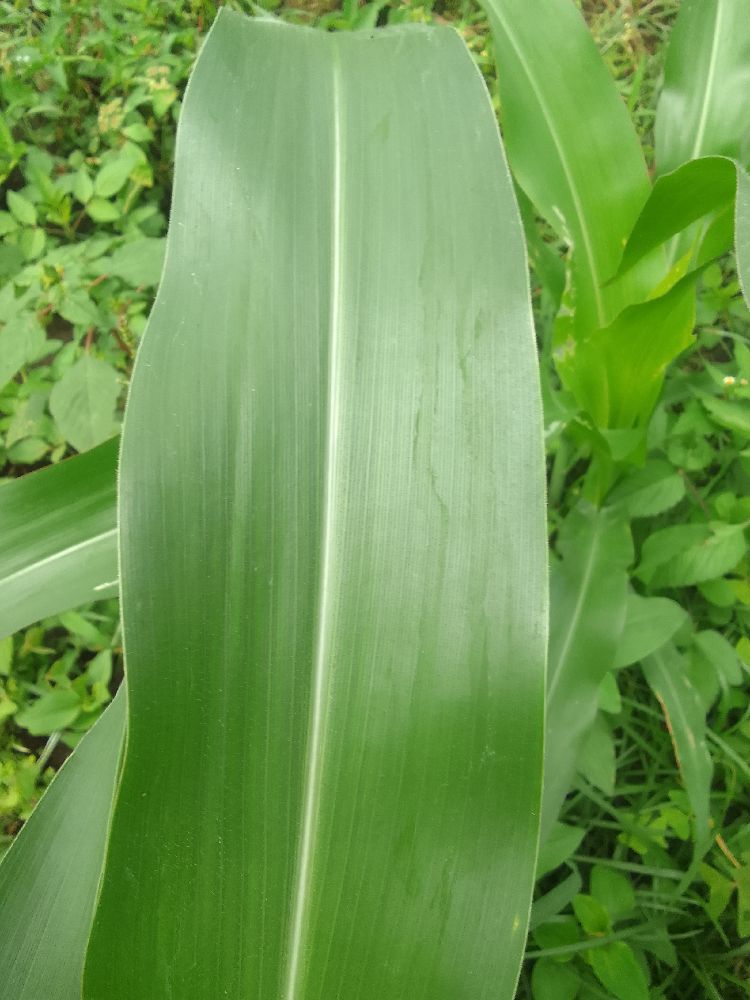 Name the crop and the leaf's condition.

maize, healthy
